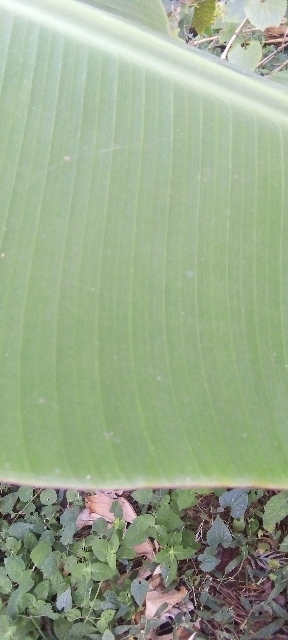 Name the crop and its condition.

banana, healthy
